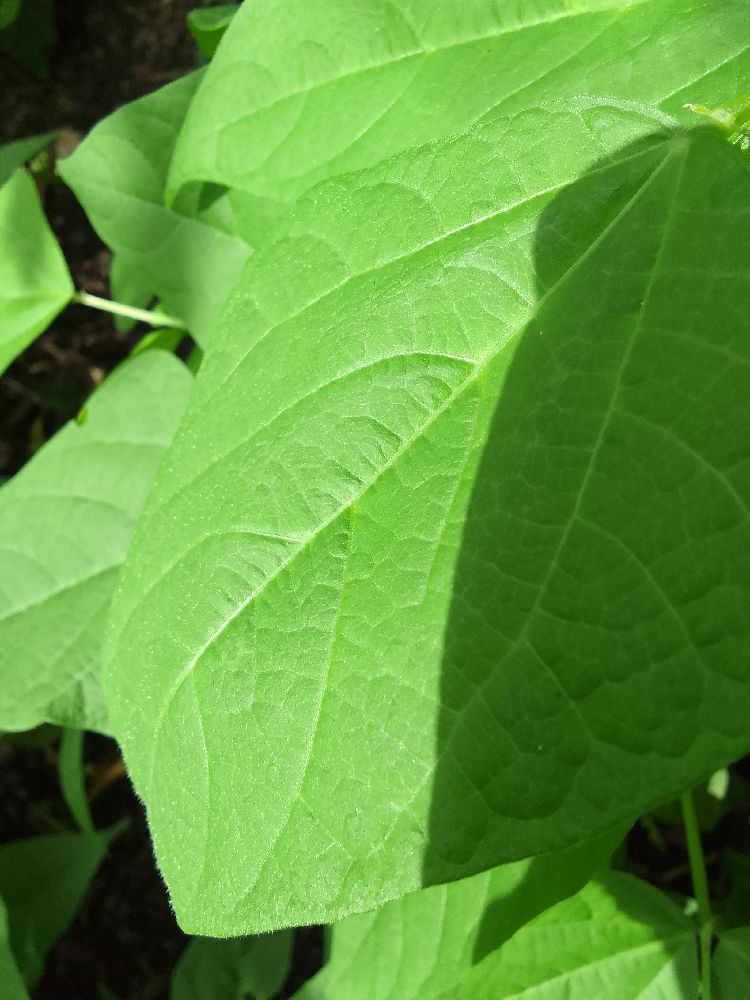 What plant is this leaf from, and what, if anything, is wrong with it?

common bean, healthy
